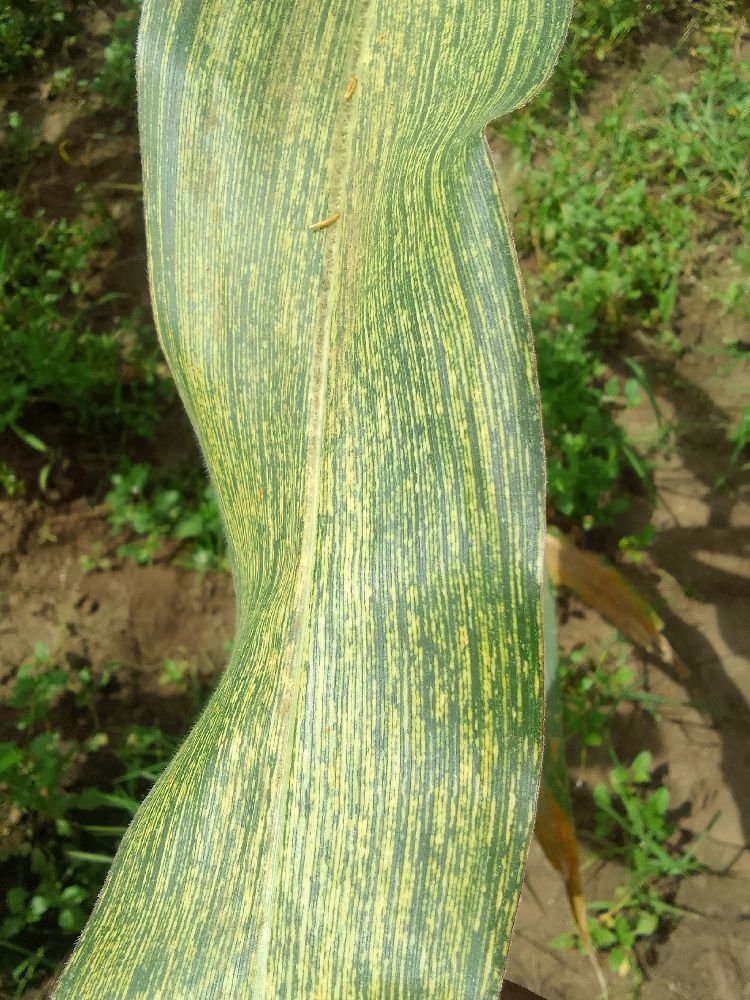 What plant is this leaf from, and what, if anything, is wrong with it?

maize, maize streak virus
